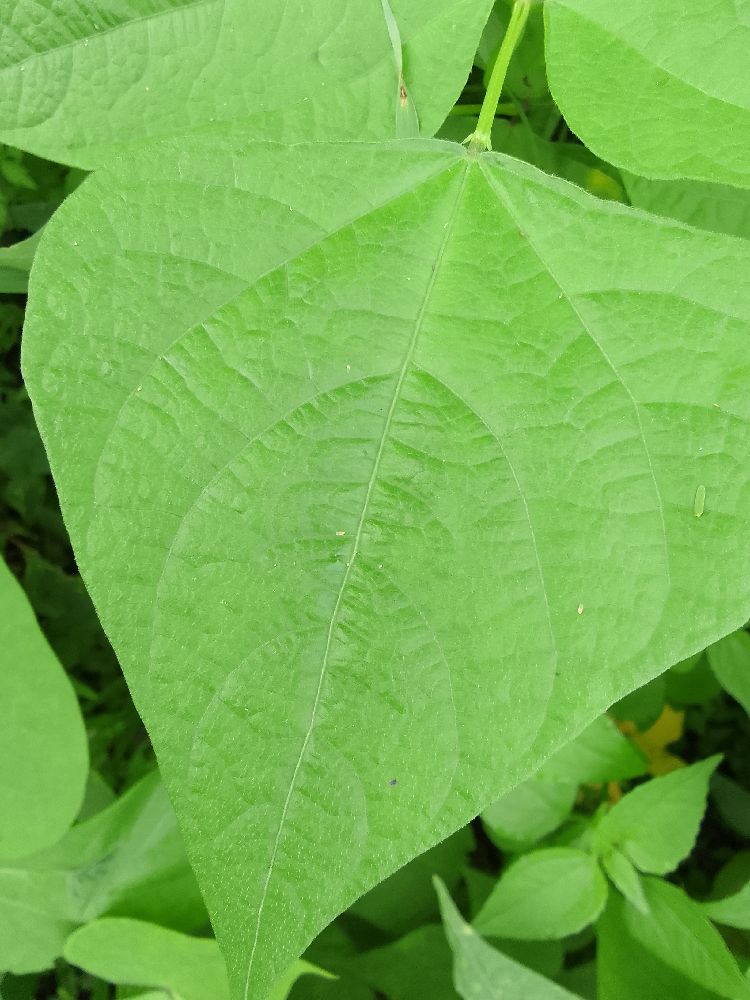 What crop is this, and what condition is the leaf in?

common bean, healthy
